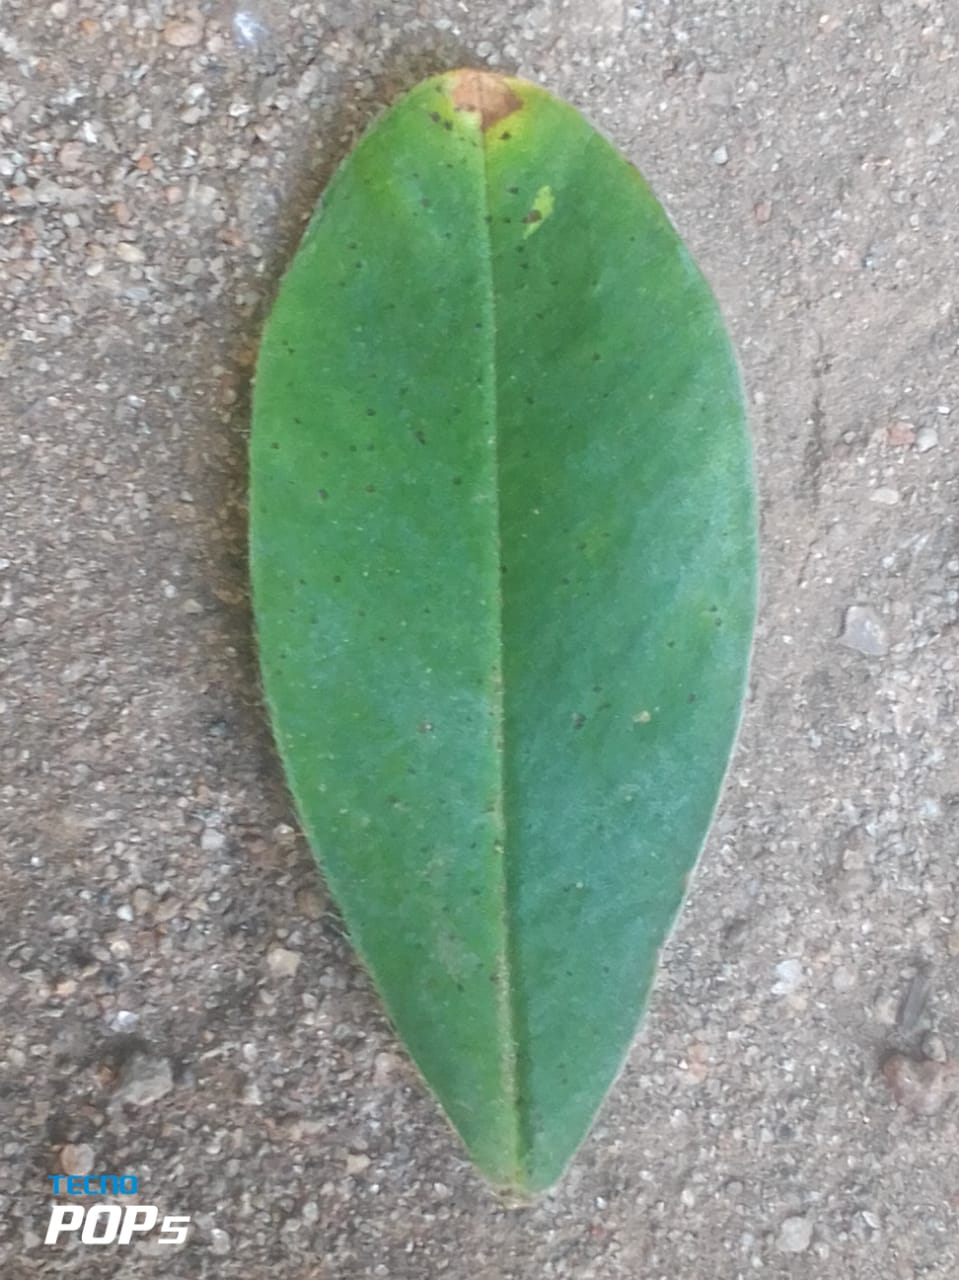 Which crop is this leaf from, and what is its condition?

peanut, phoma arachidicola
